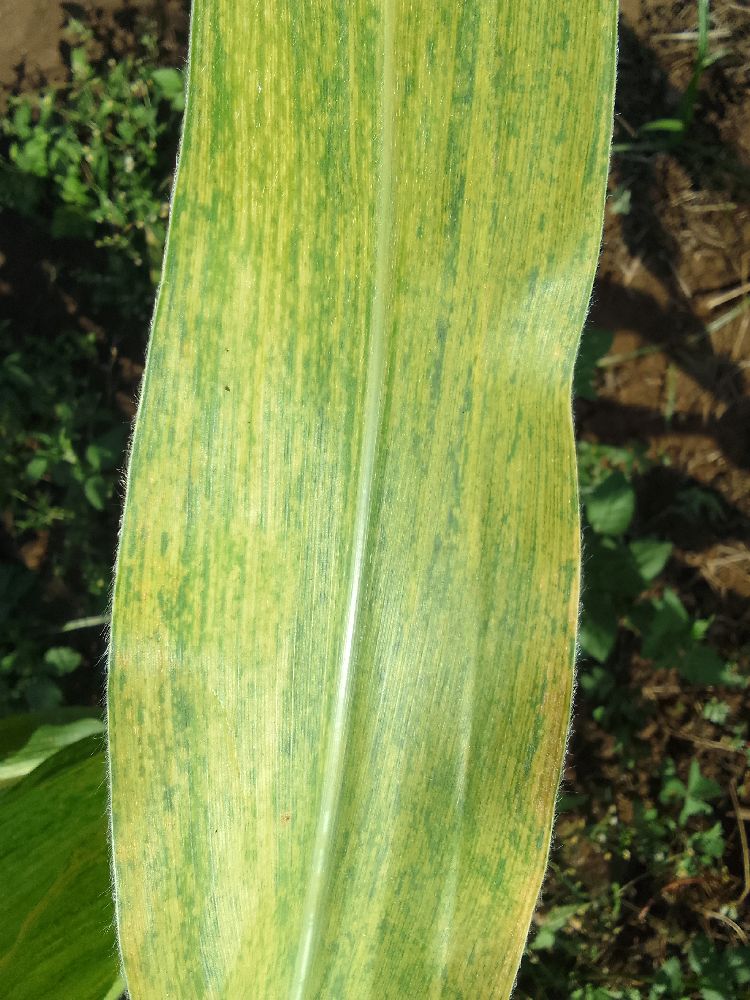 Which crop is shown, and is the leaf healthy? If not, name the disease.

maize, maize lethal necrosis
